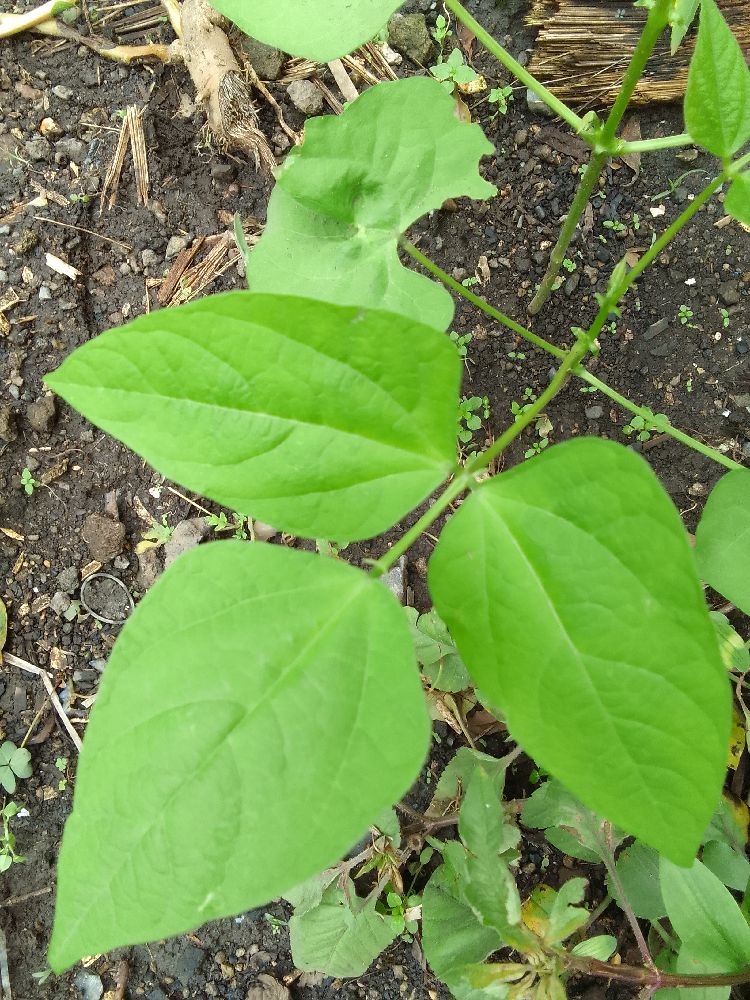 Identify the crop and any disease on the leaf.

common bean, healthy
